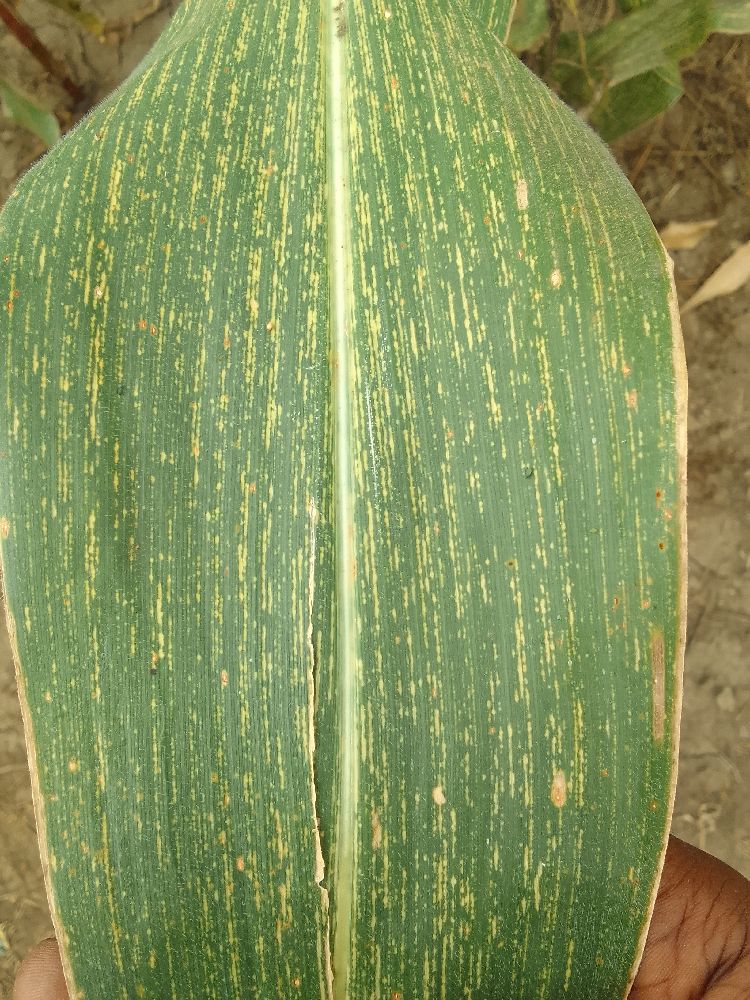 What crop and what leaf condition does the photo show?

maize, maize streak virus
